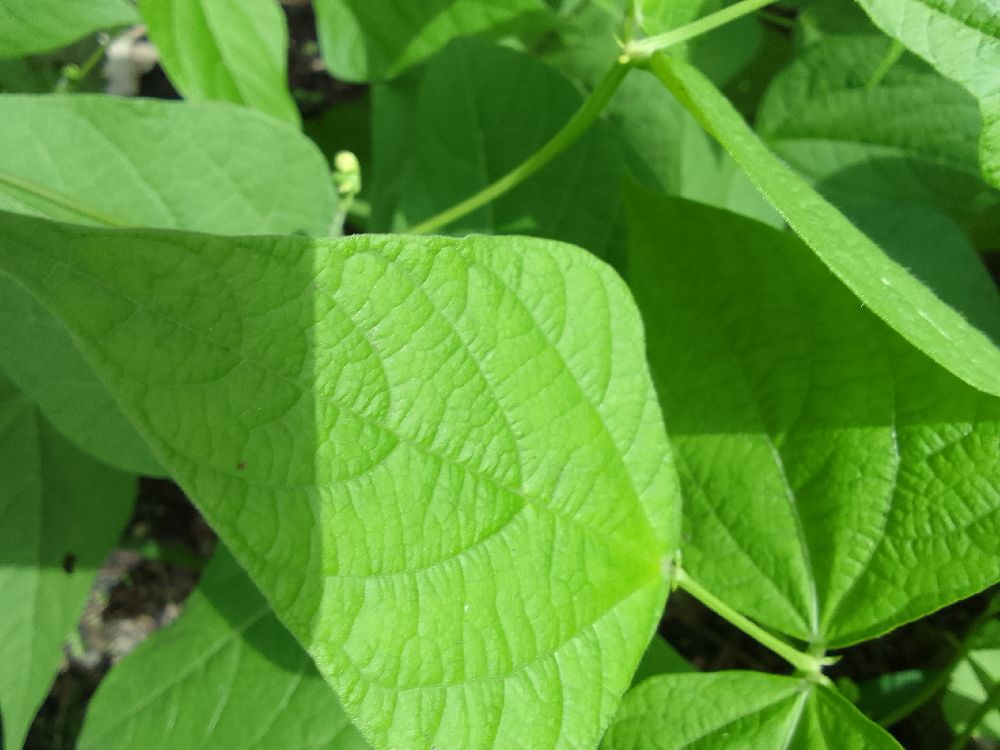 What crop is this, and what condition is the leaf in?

common bean, healthy
